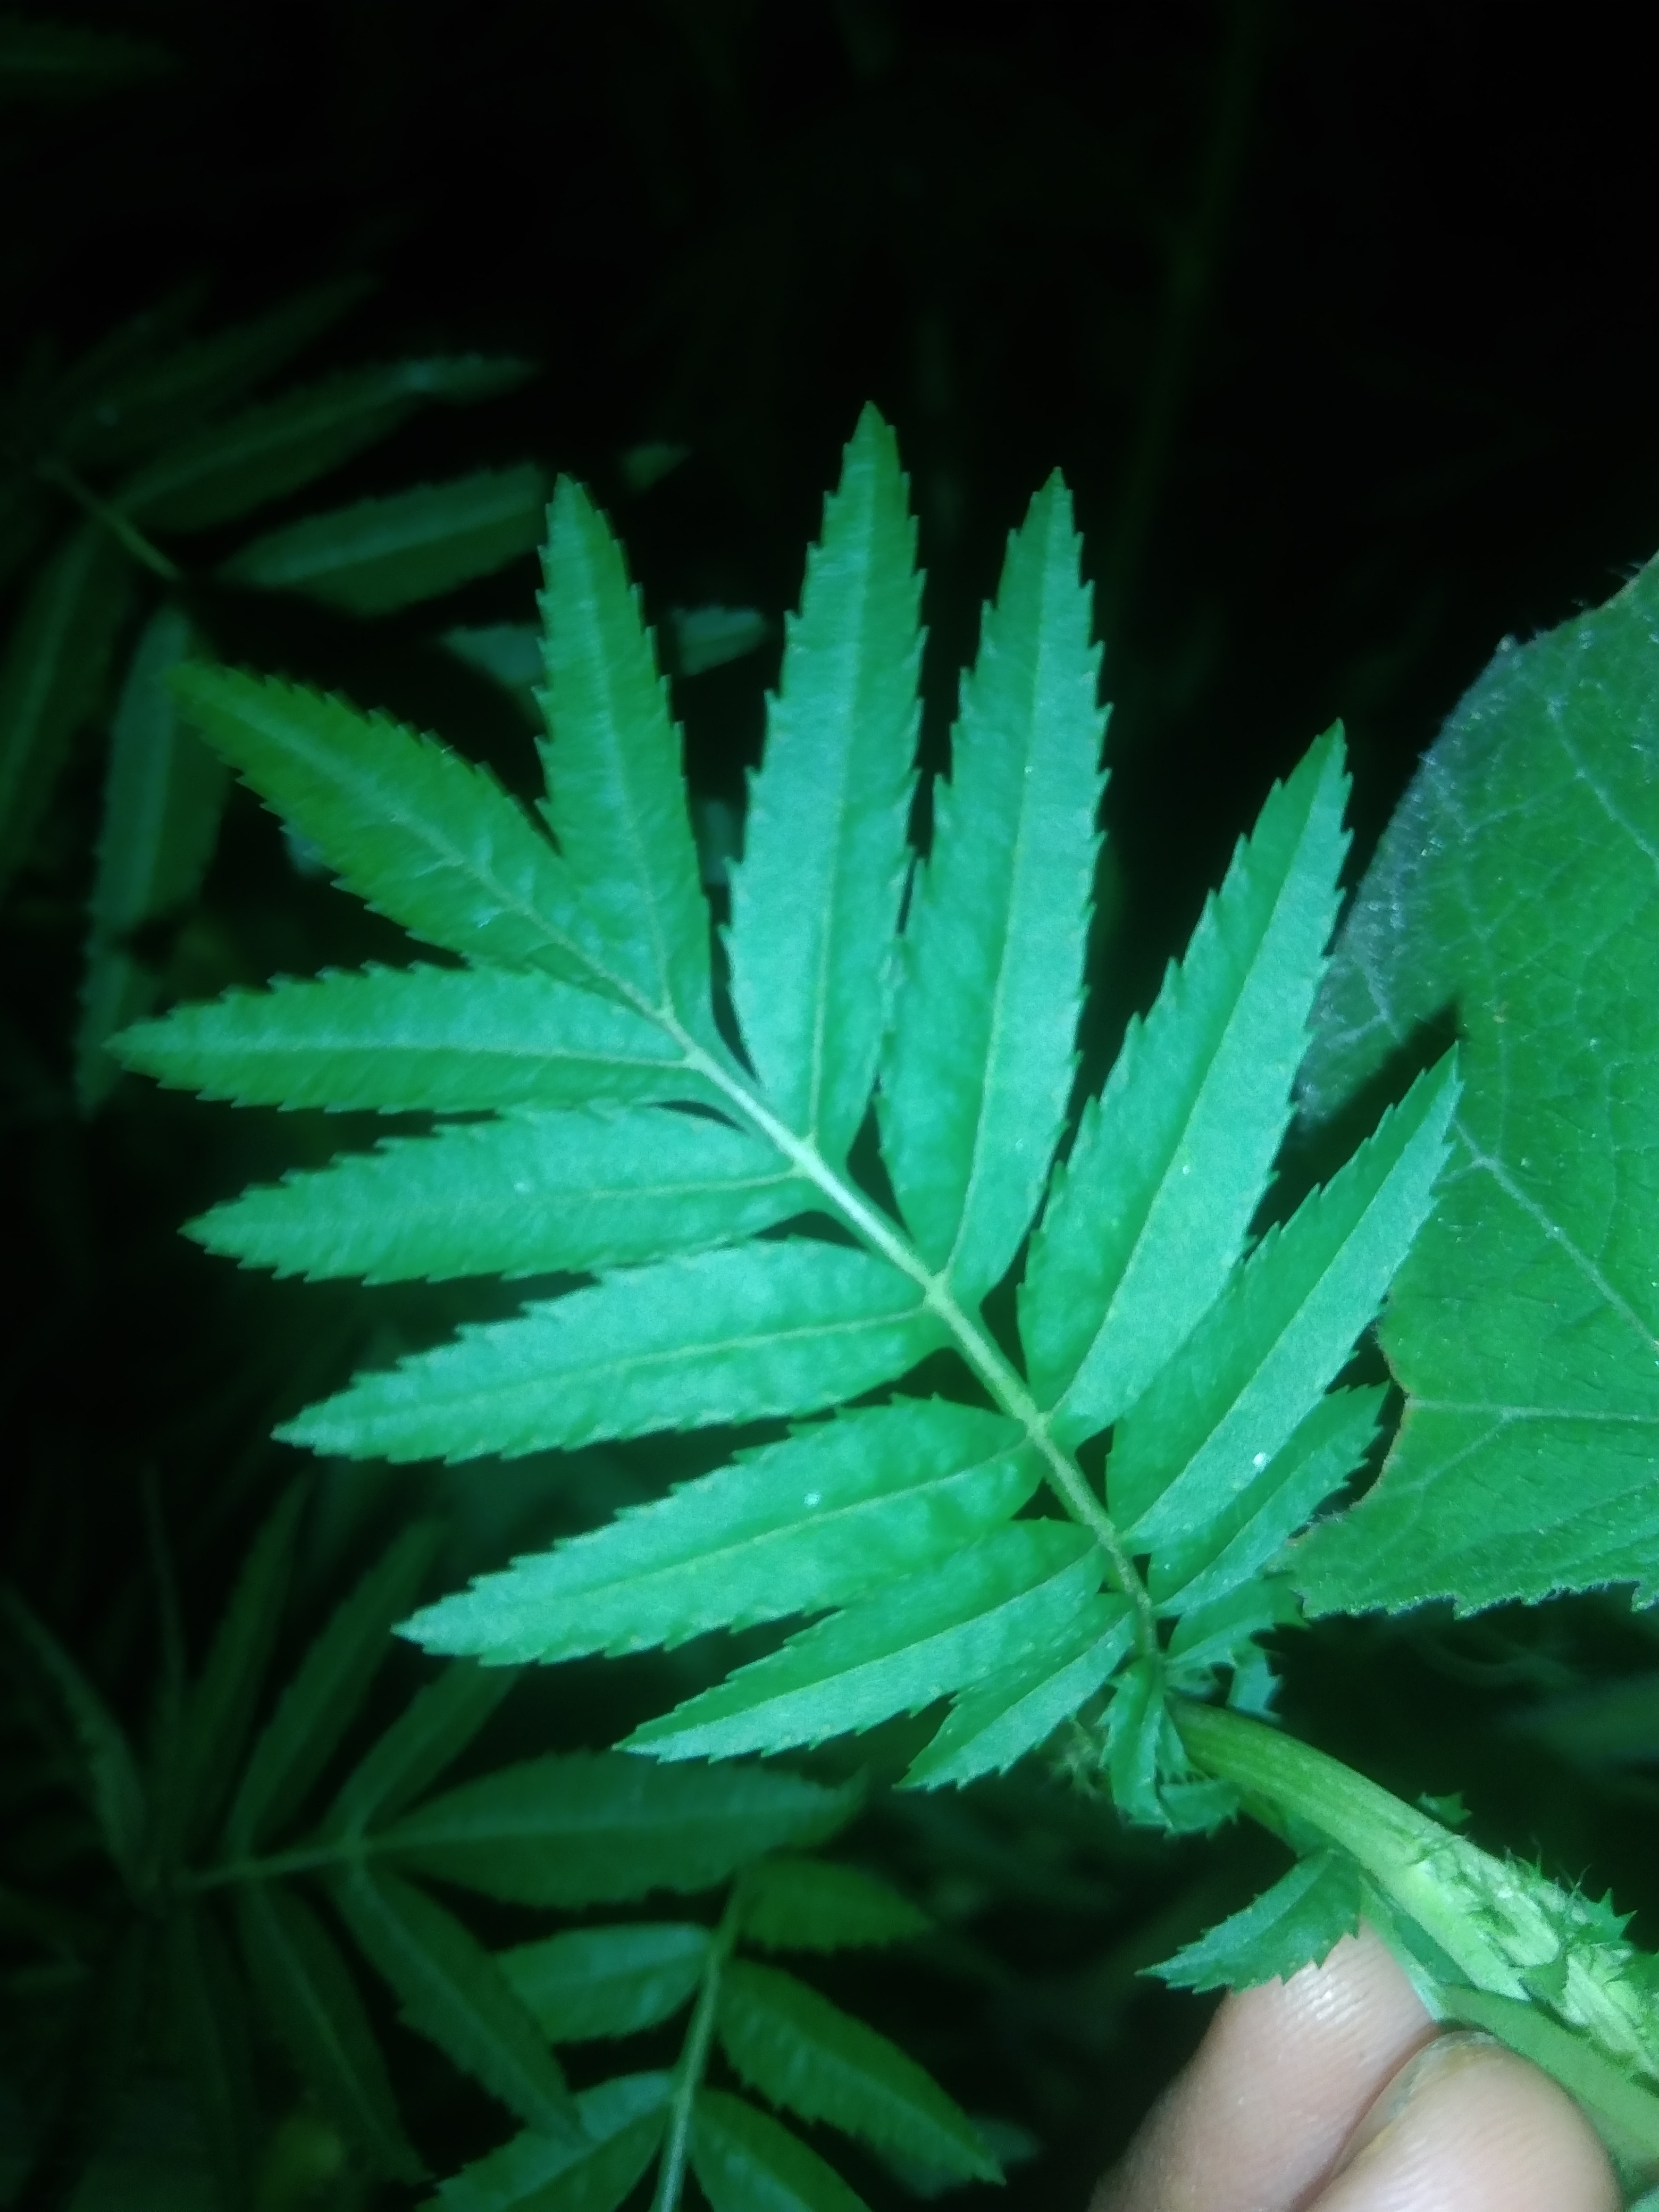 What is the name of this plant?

marigold
